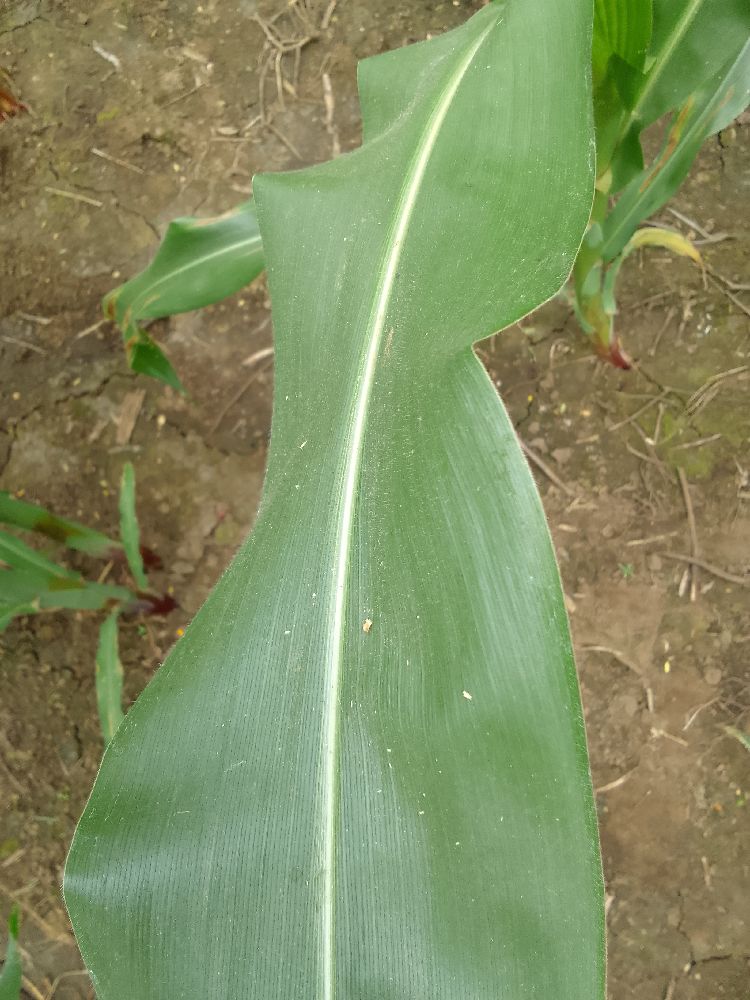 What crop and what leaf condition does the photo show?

maize, healthy
